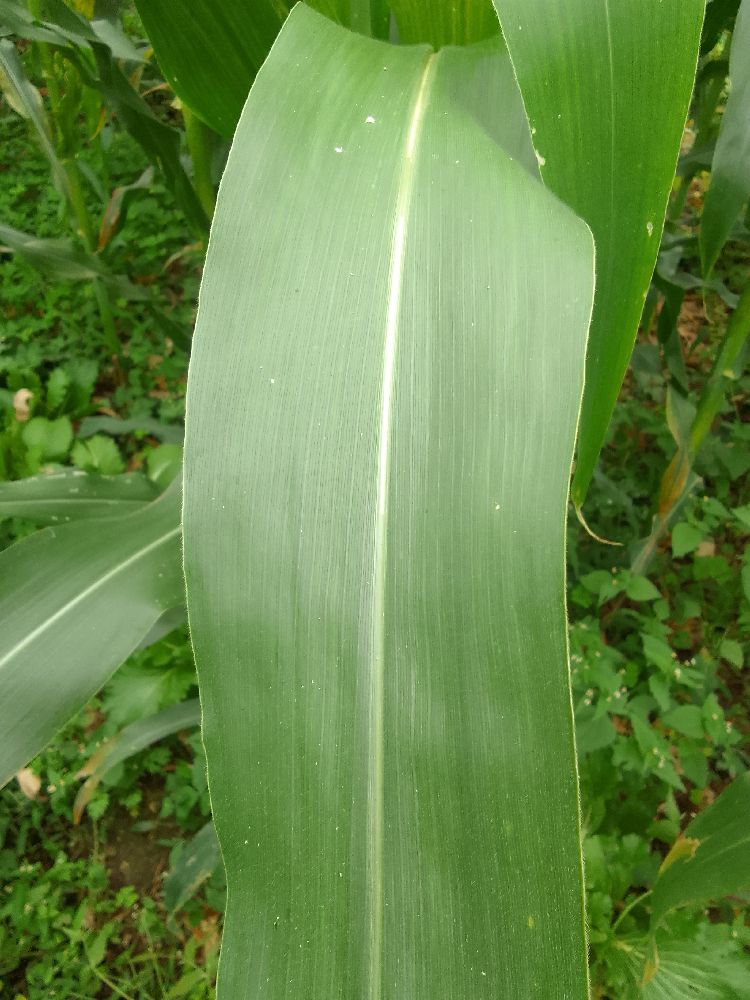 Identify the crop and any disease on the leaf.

maize, healthy
